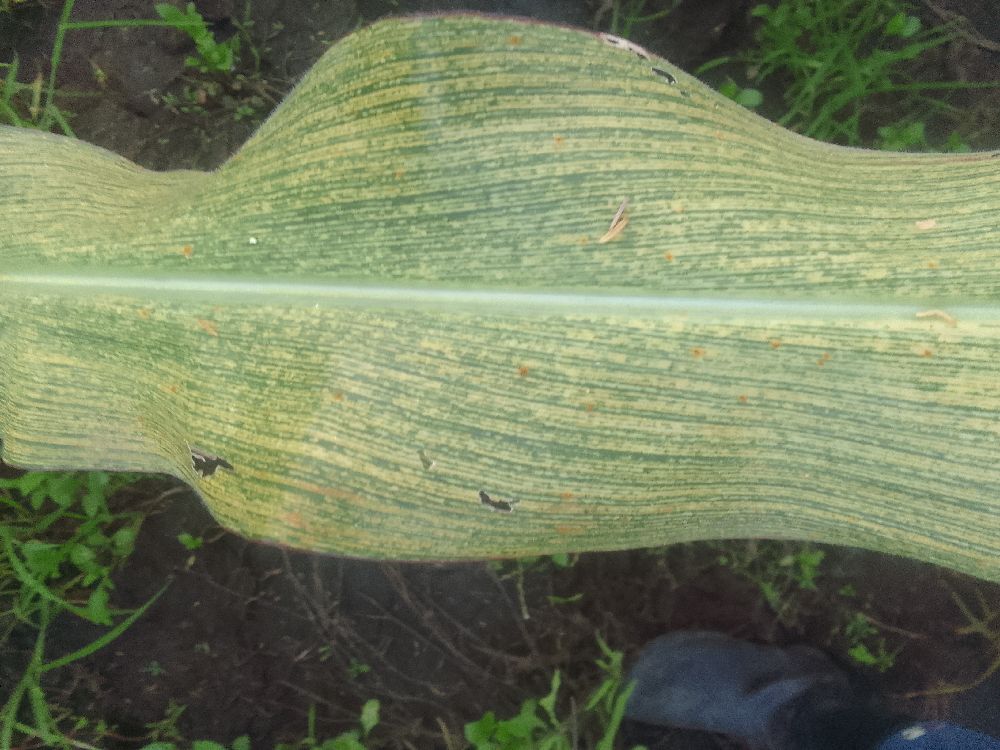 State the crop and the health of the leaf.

maize, maize streak virus
